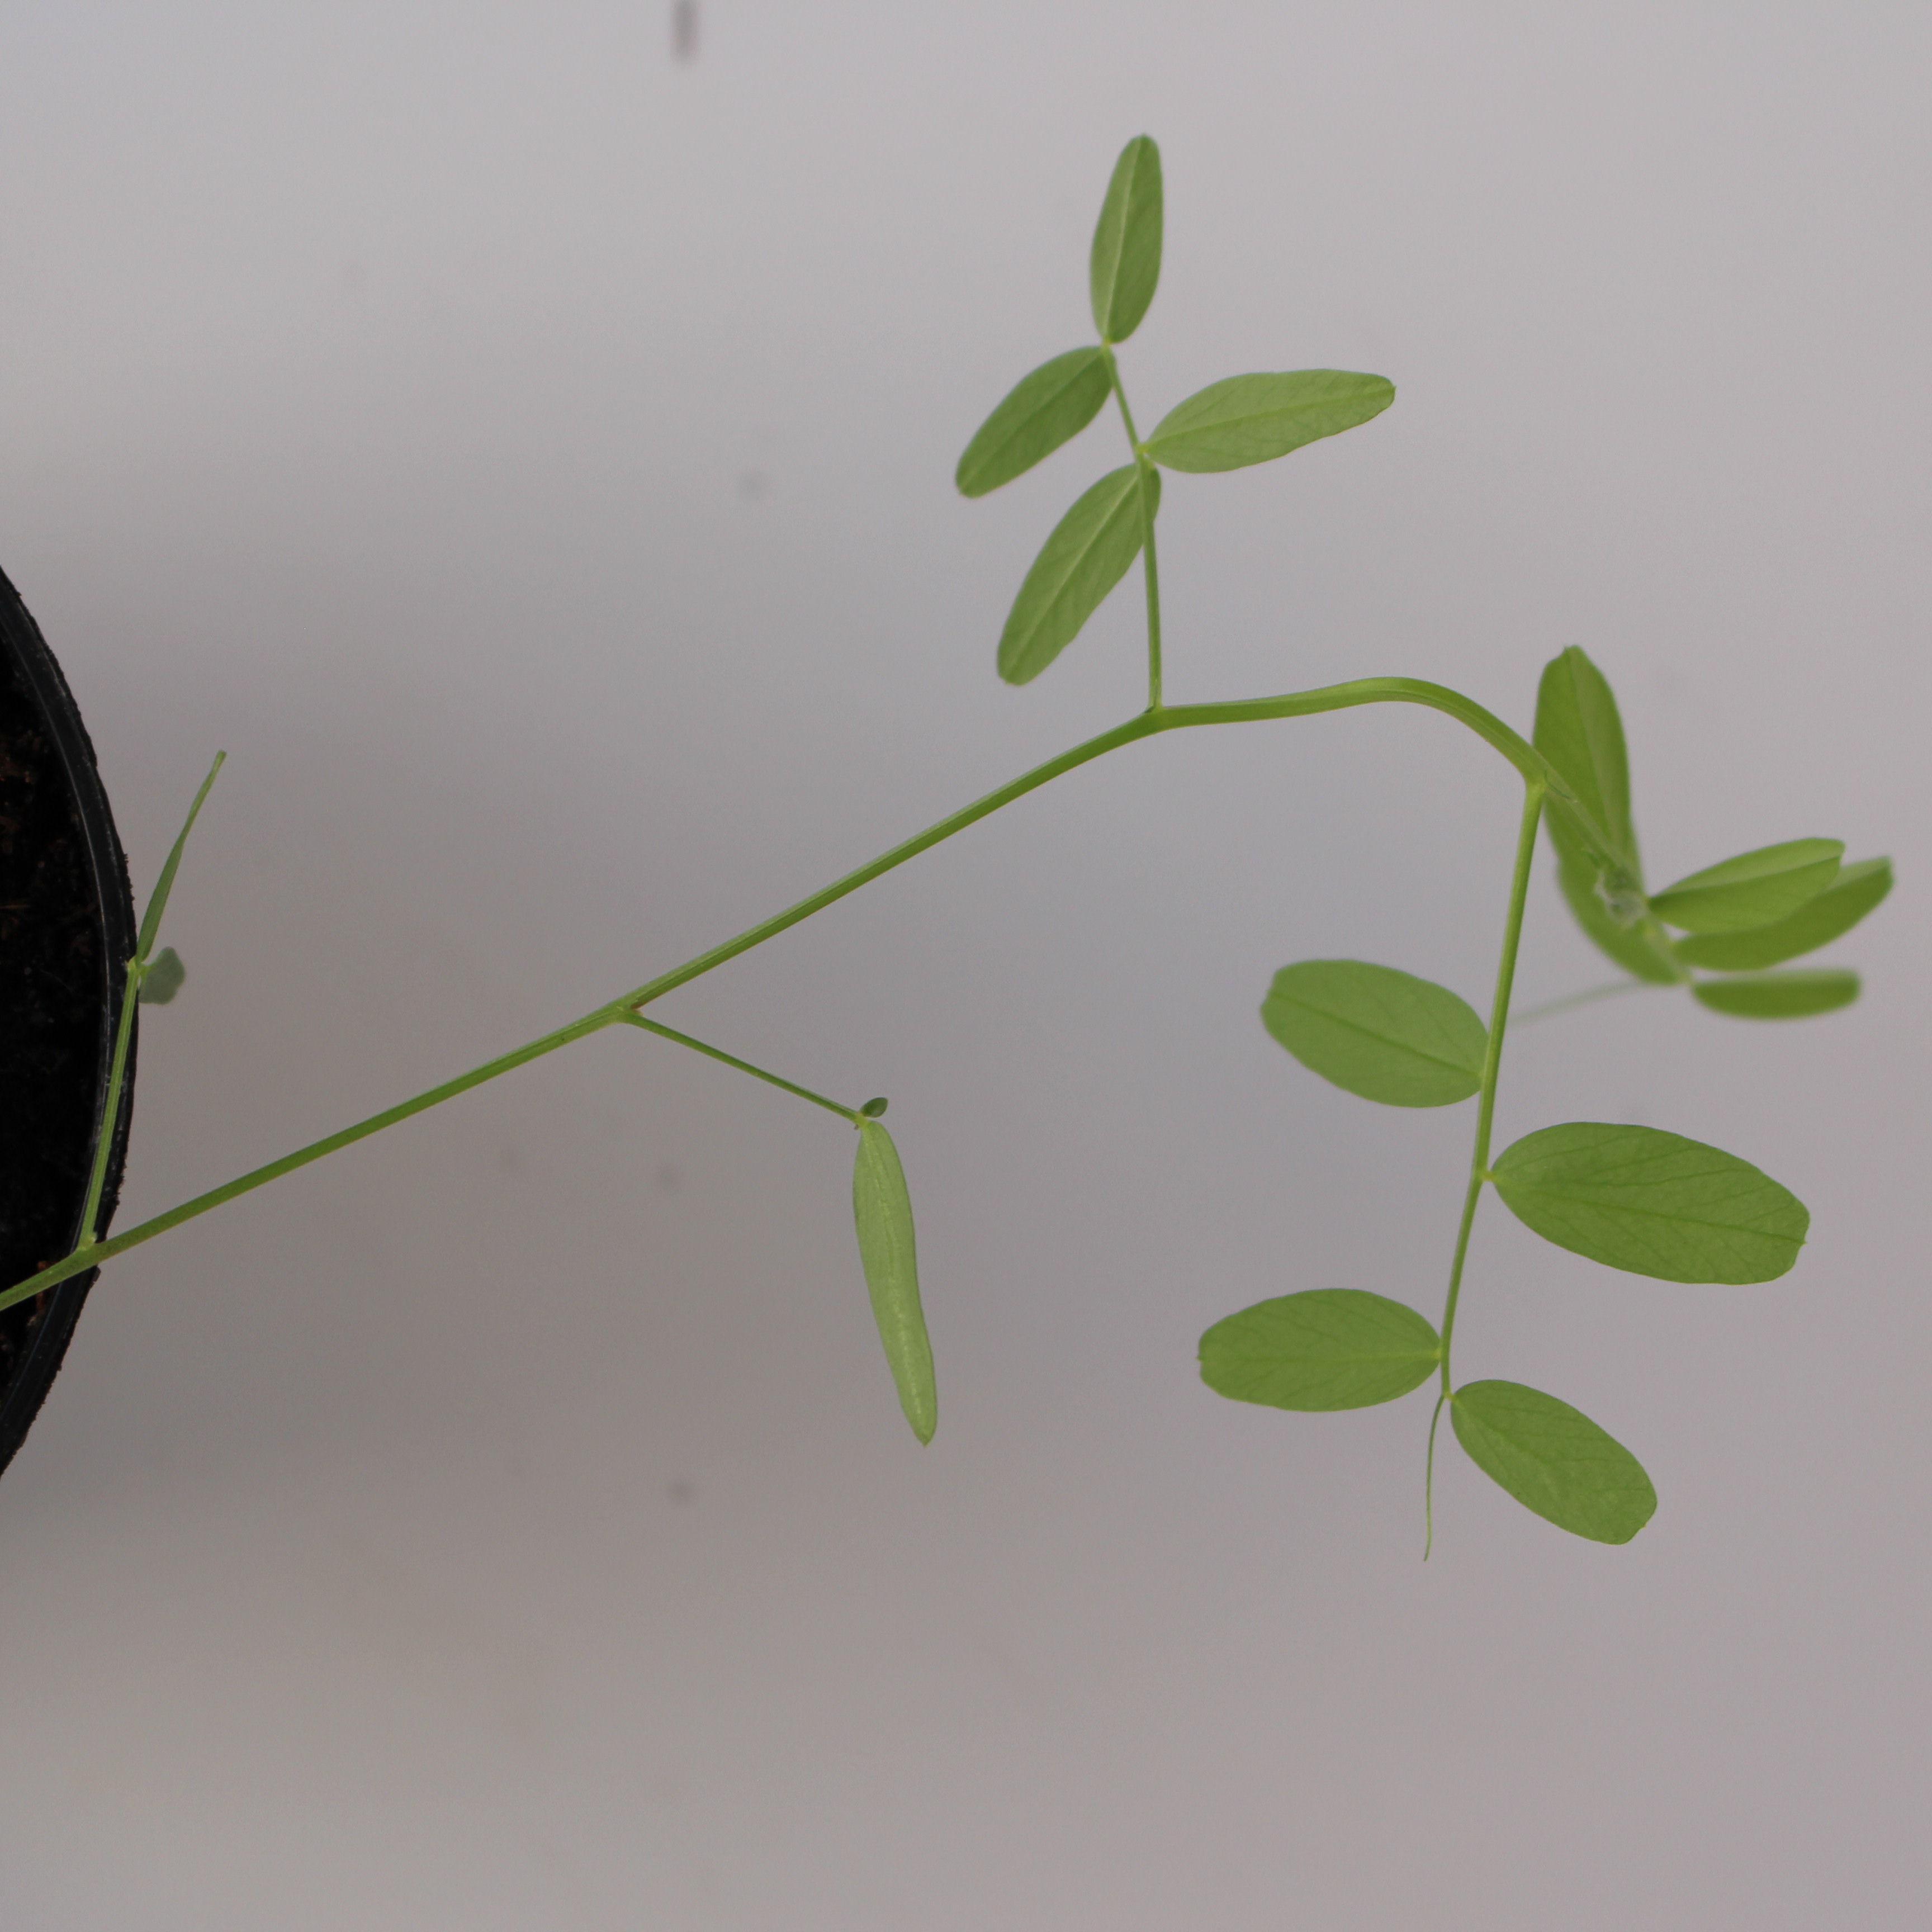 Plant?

Vicia sativa
